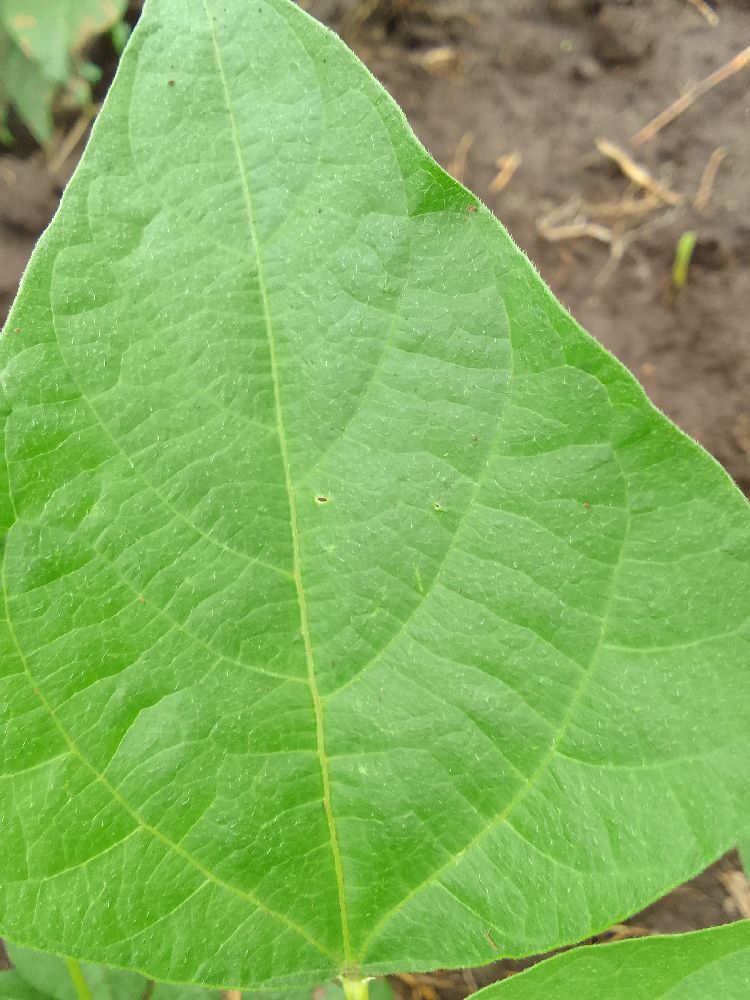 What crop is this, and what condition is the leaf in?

common bean, healthy
